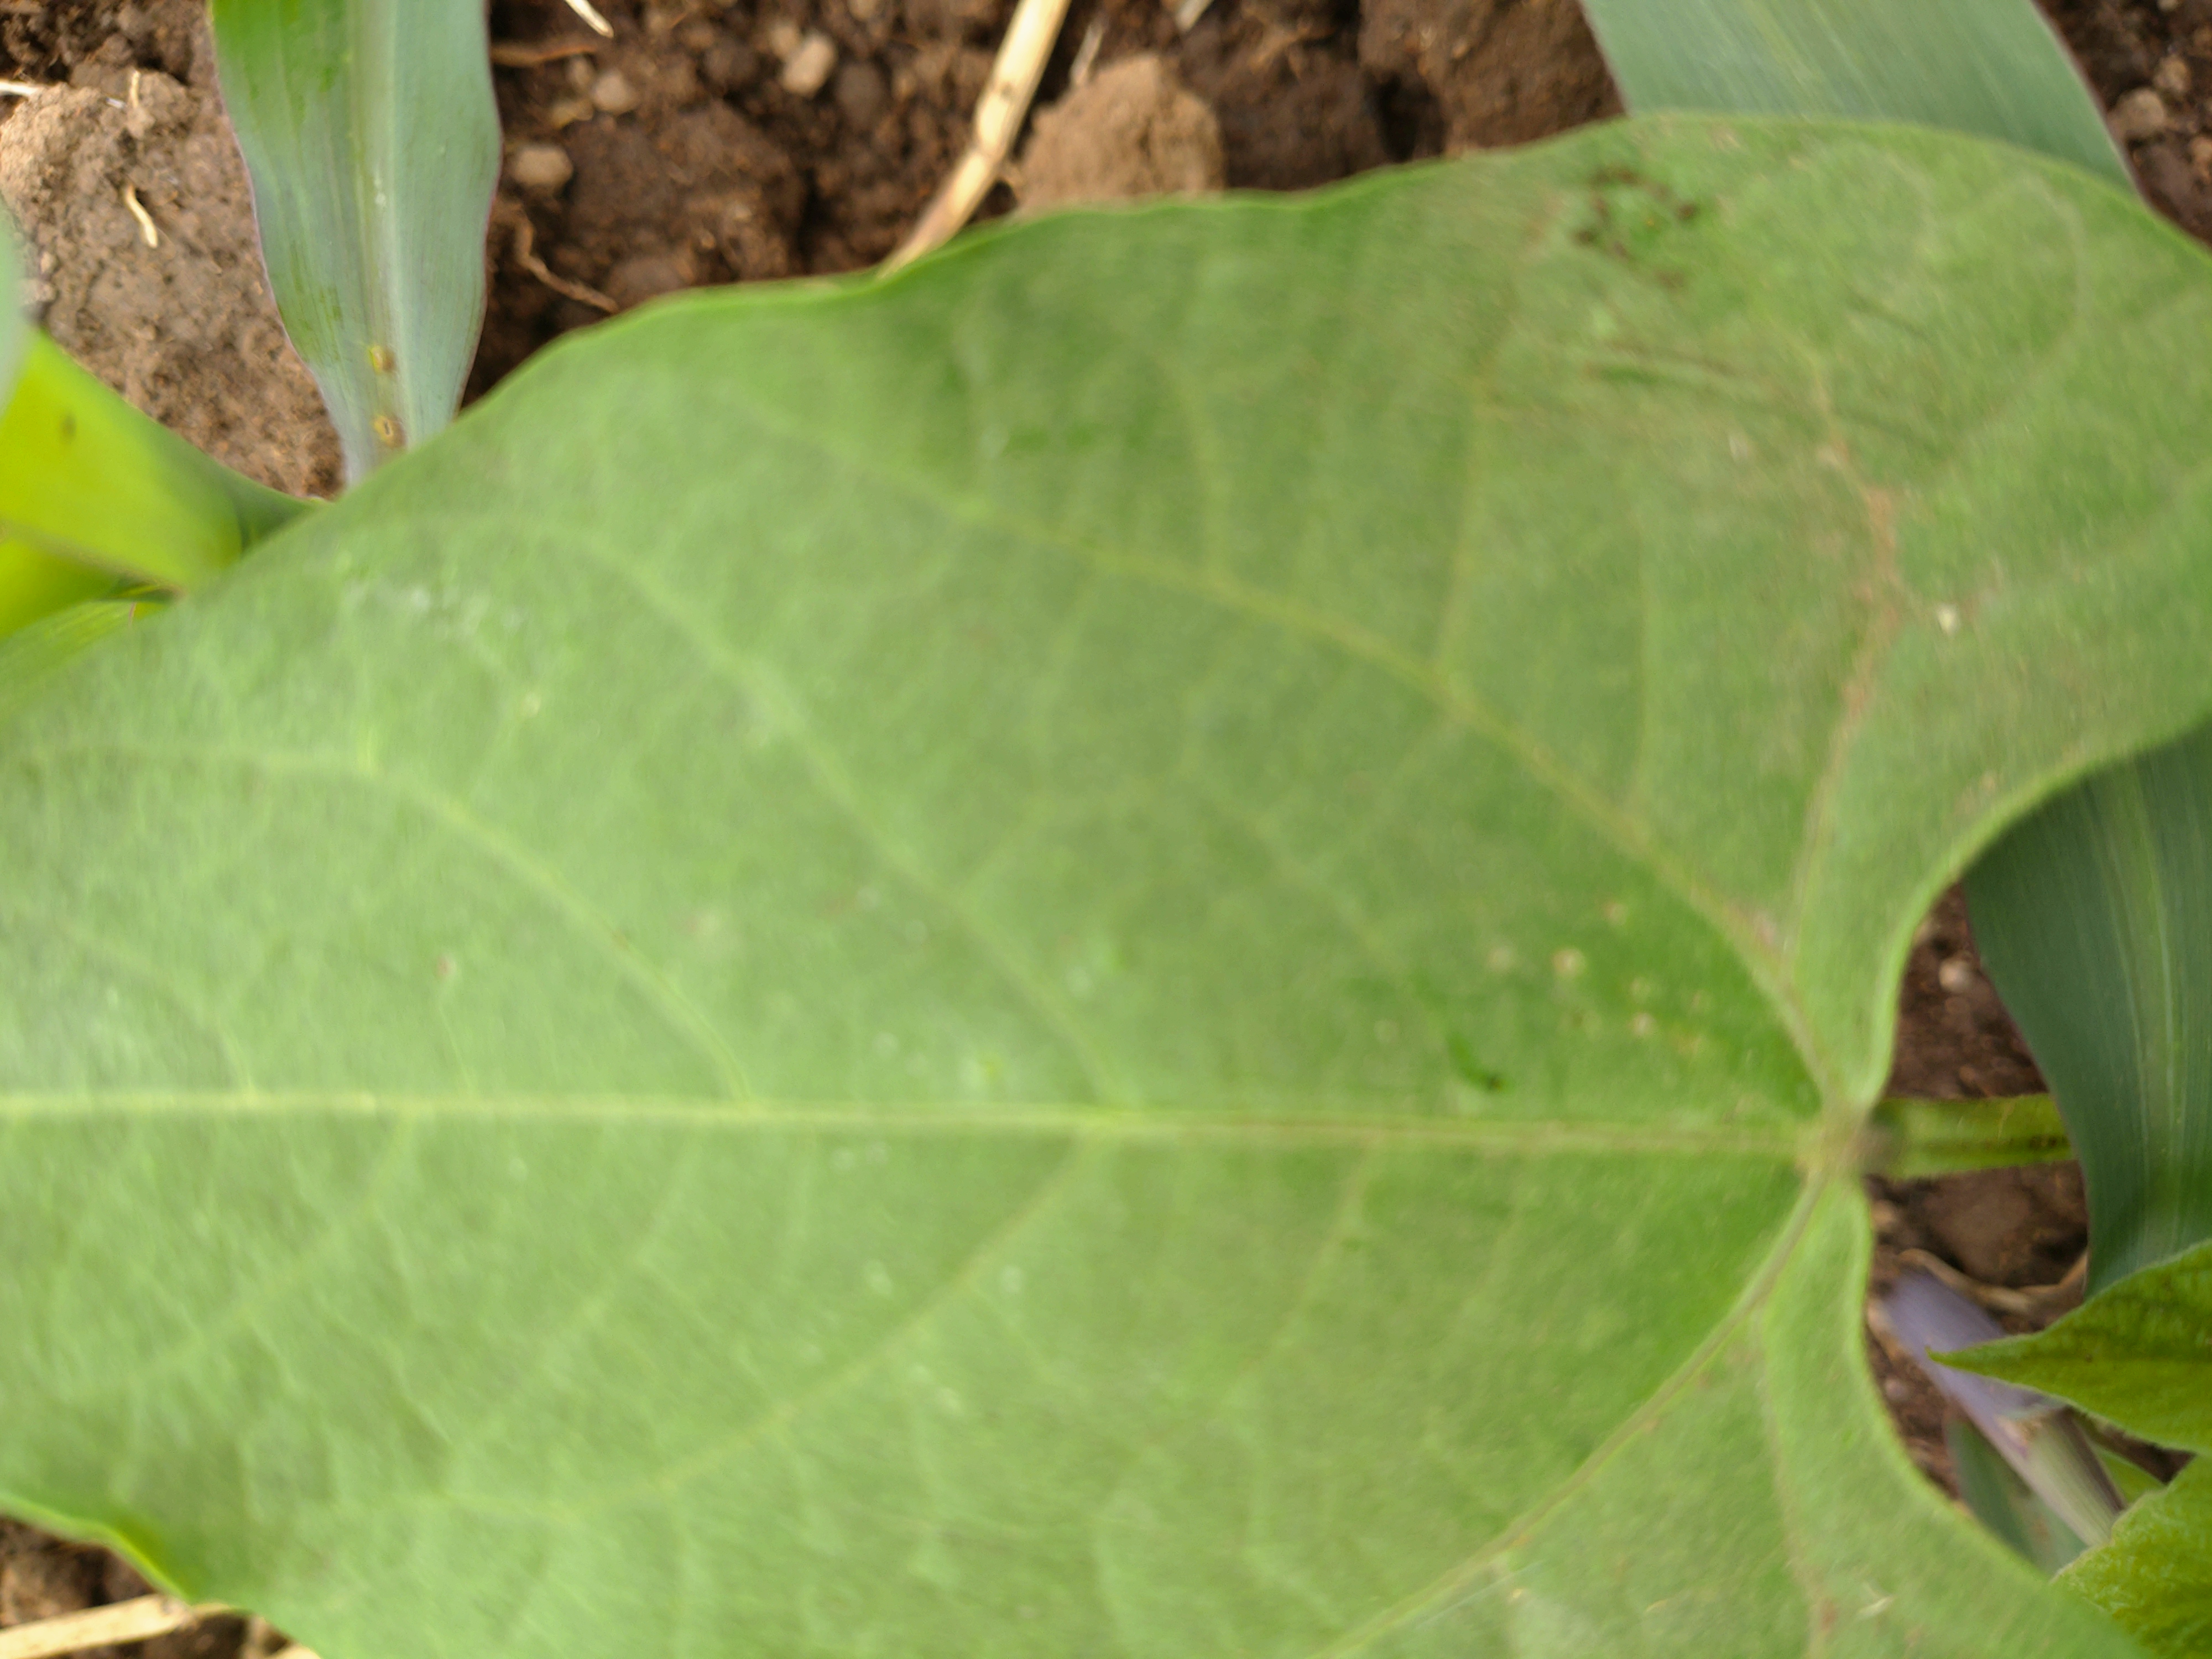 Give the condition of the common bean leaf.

healthy
